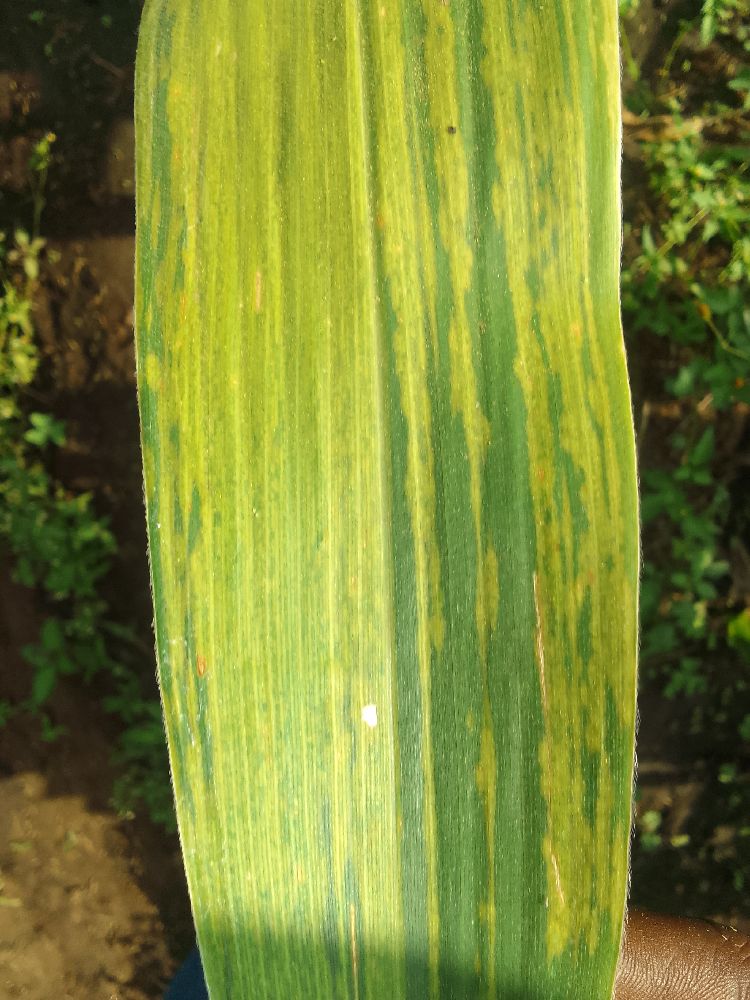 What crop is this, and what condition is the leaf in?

maize, maize lethal necrosis
